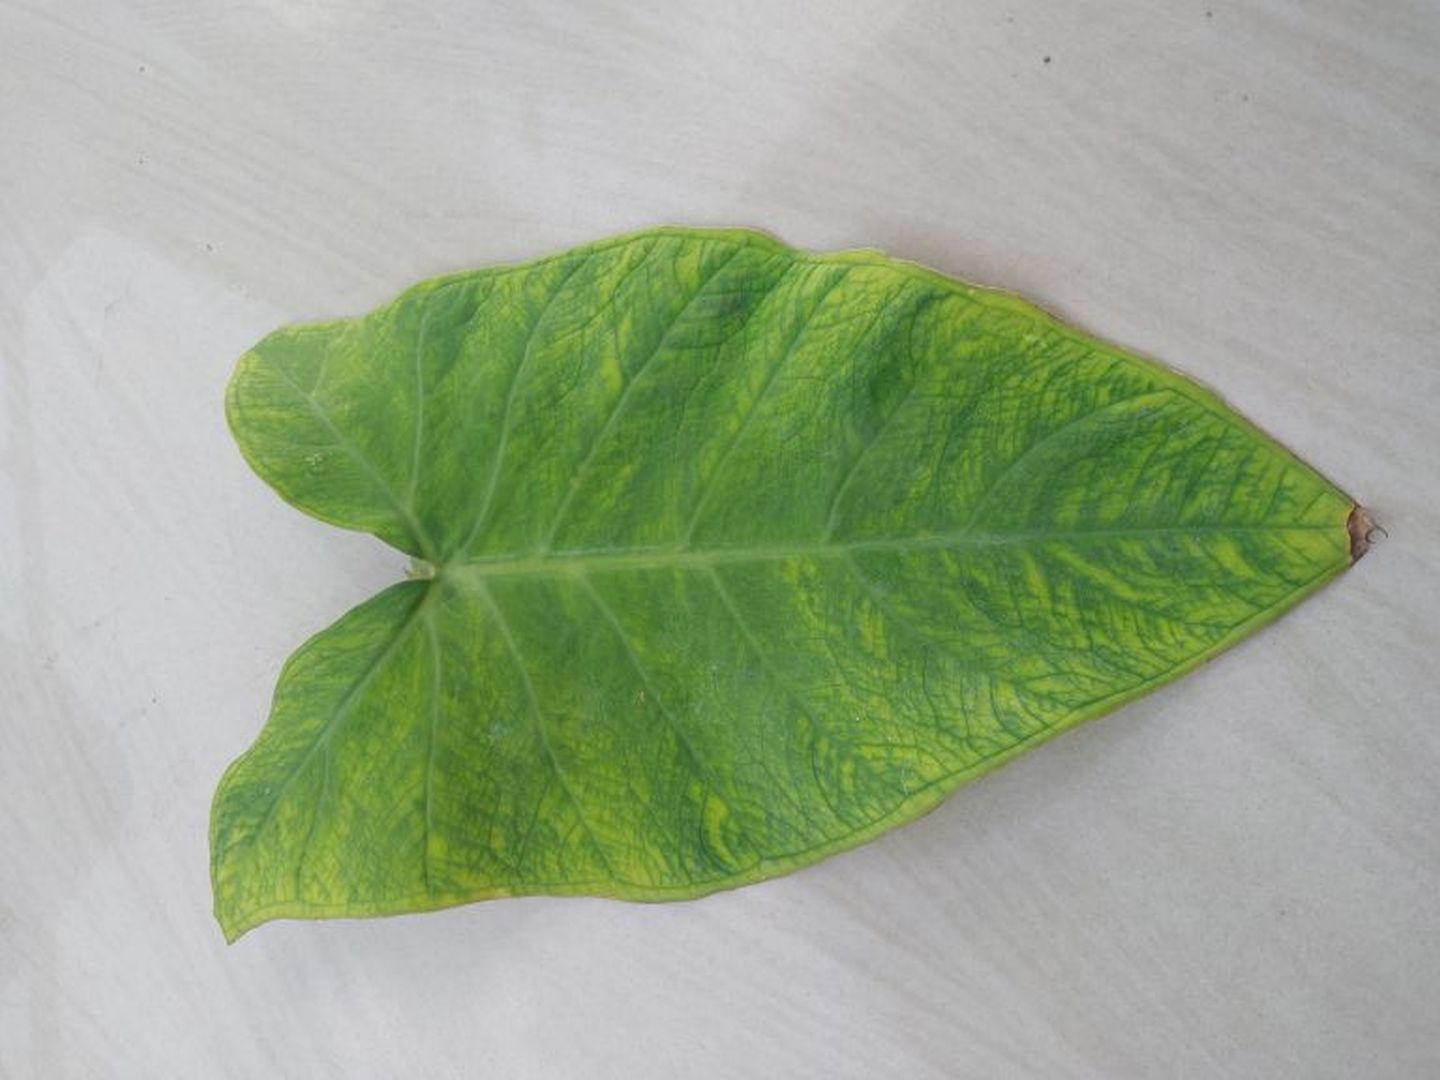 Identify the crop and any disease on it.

taro, mosaic
